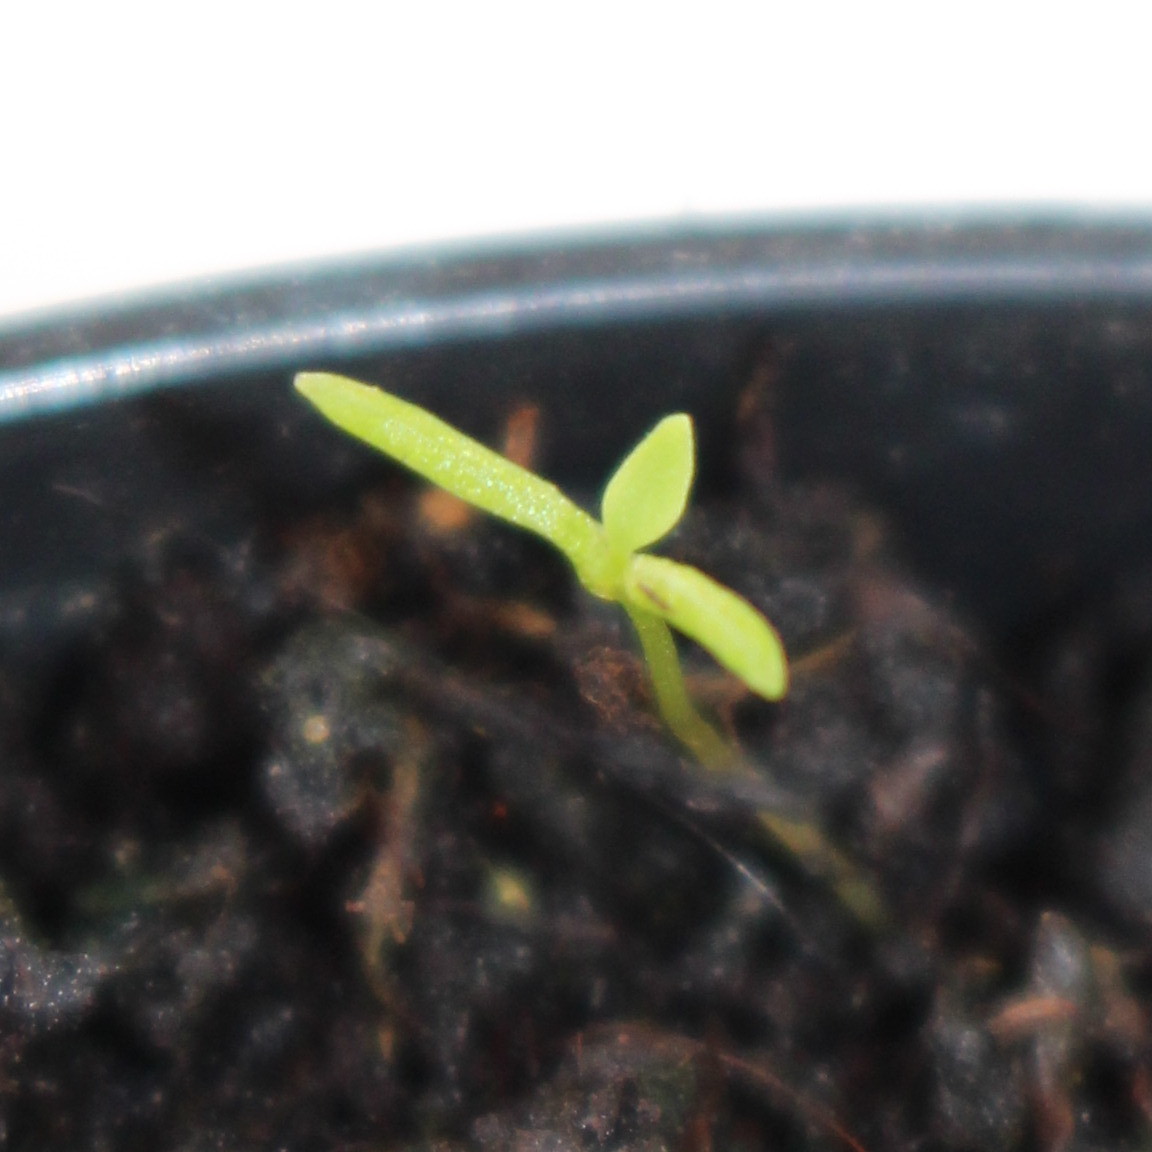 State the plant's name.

Papaver rhoeas
